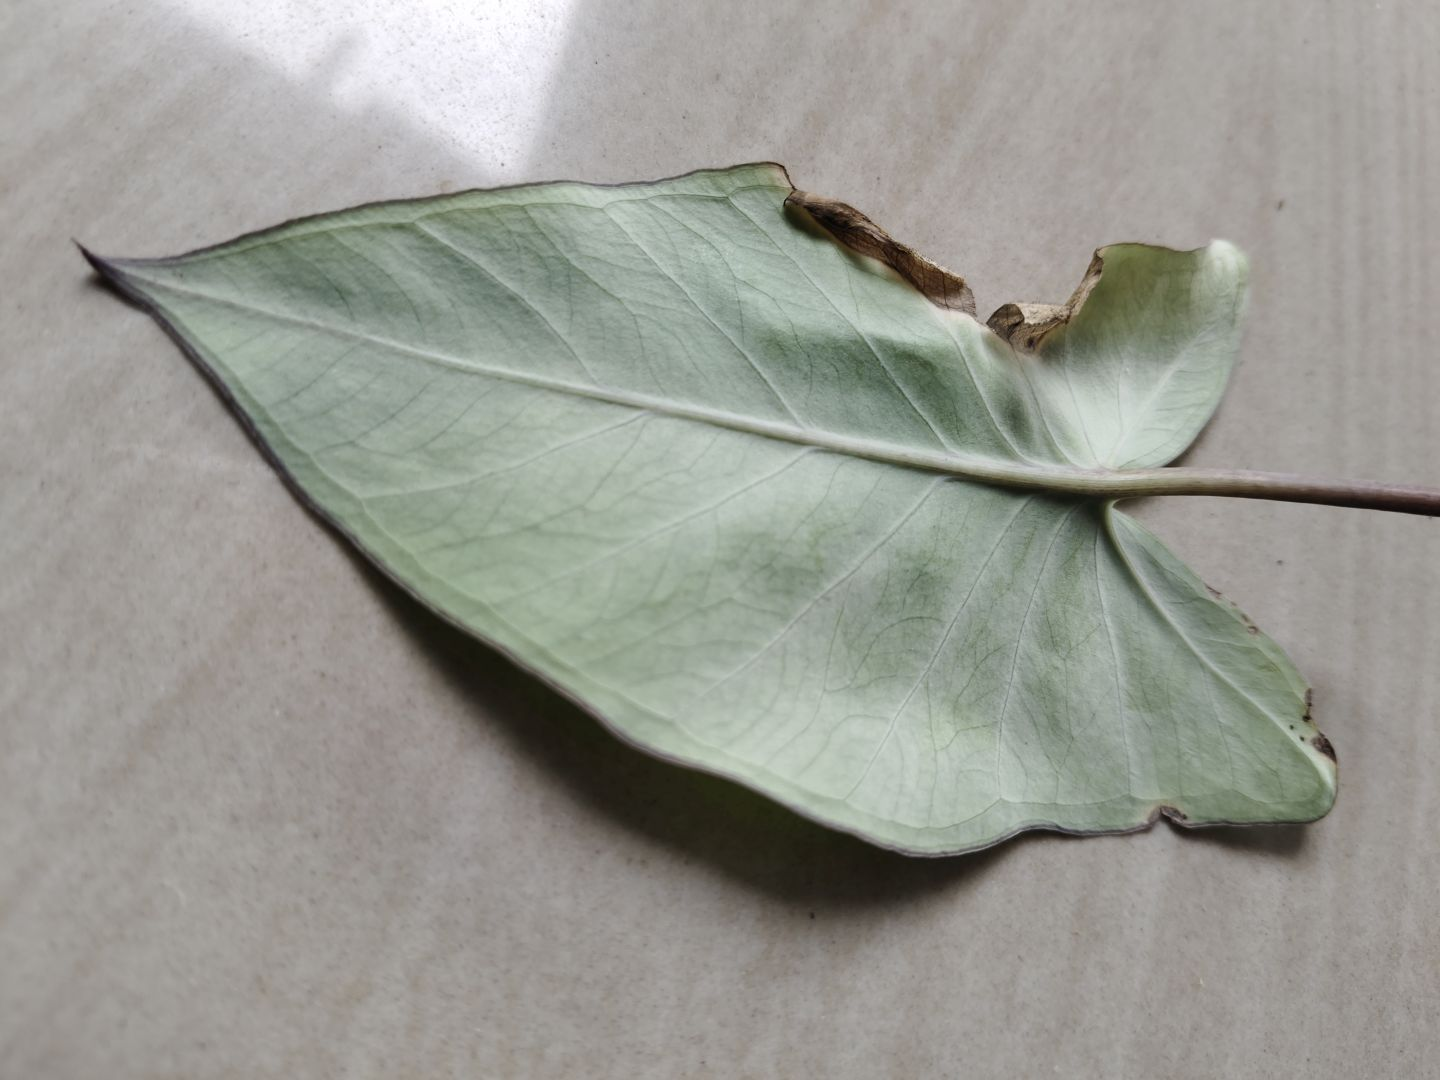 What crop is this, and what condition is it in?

taro, leaf blight
